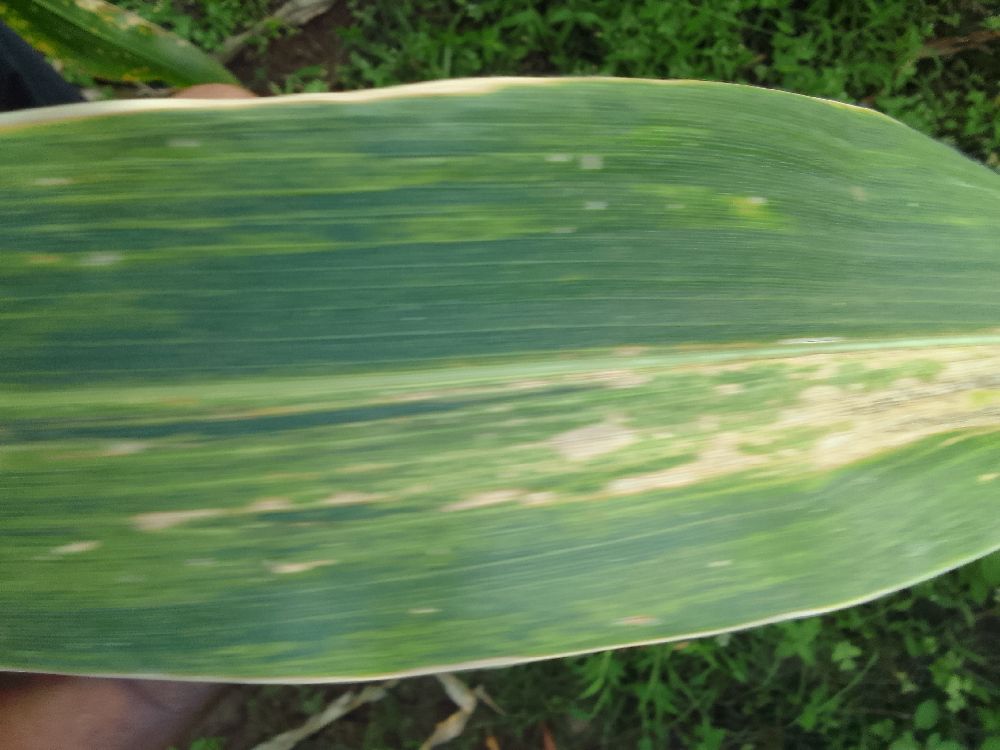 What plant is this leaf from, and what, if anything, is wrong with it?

maize, maize lethal necrosis
